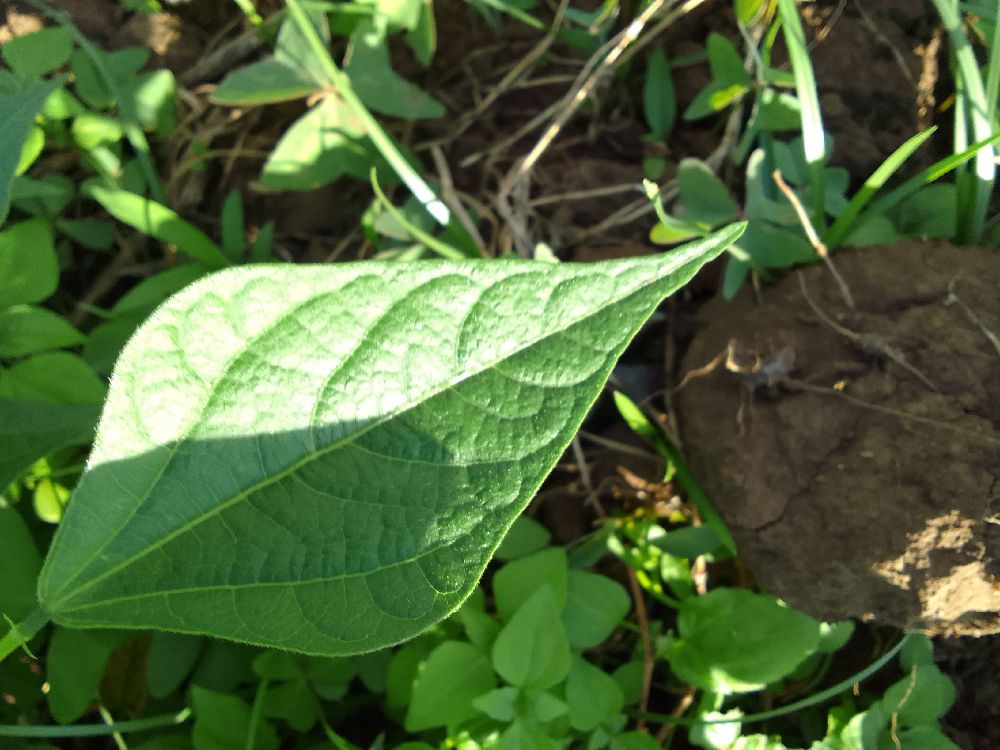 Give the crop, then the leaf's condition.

common bean, healthy
